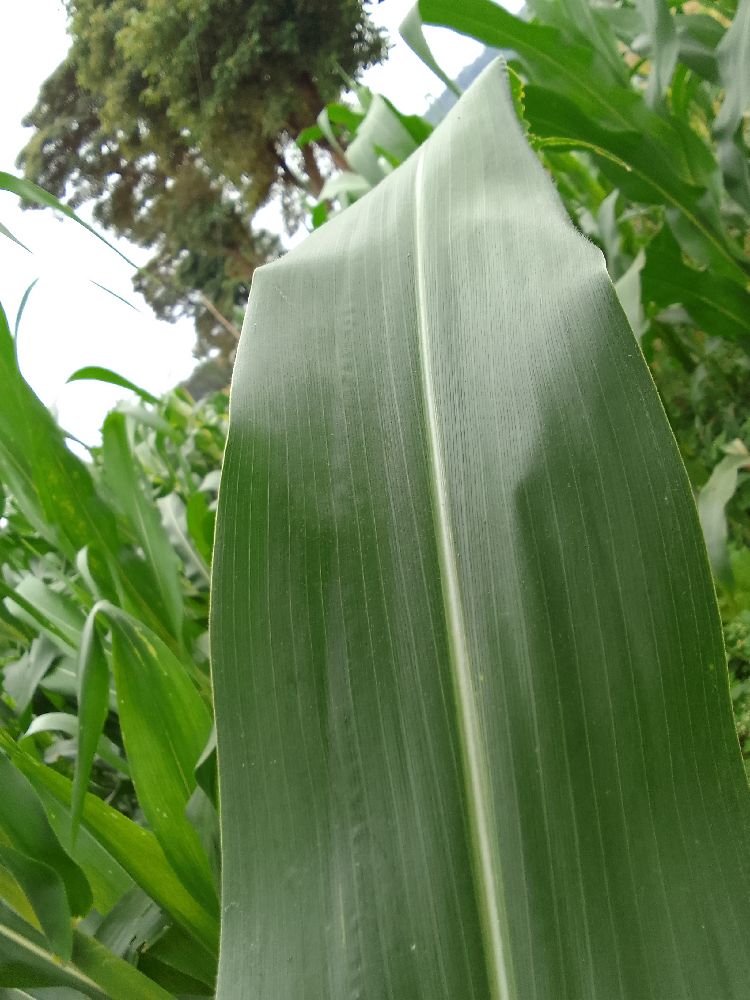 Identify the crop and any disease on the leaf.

maize, healthy
